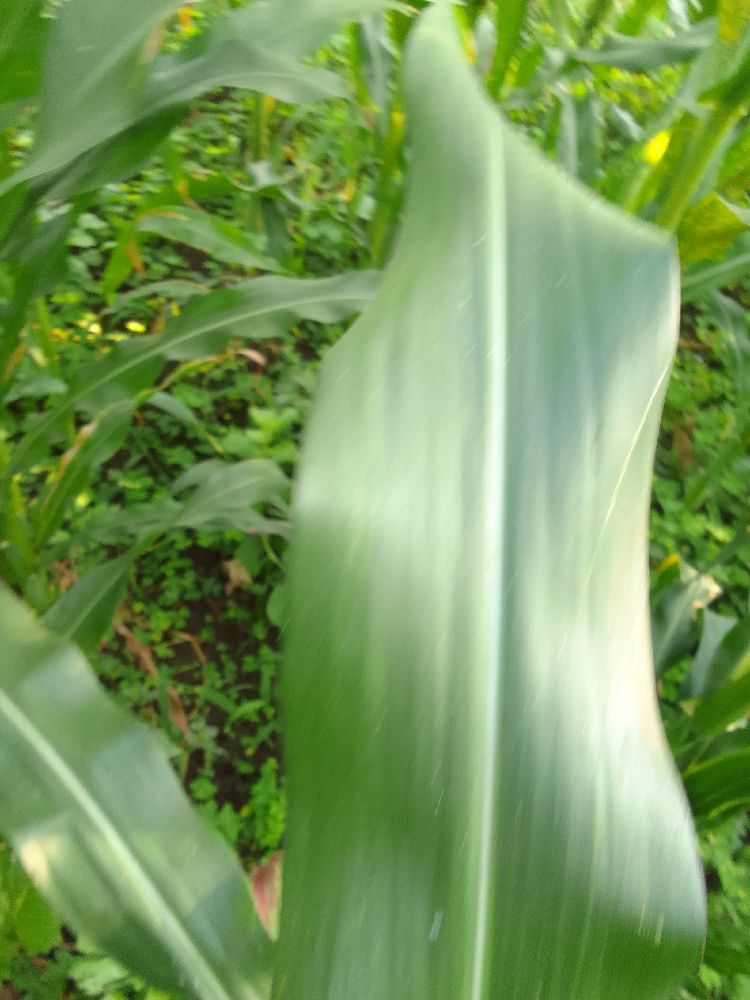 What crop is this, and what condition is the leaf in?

maize, healthy
